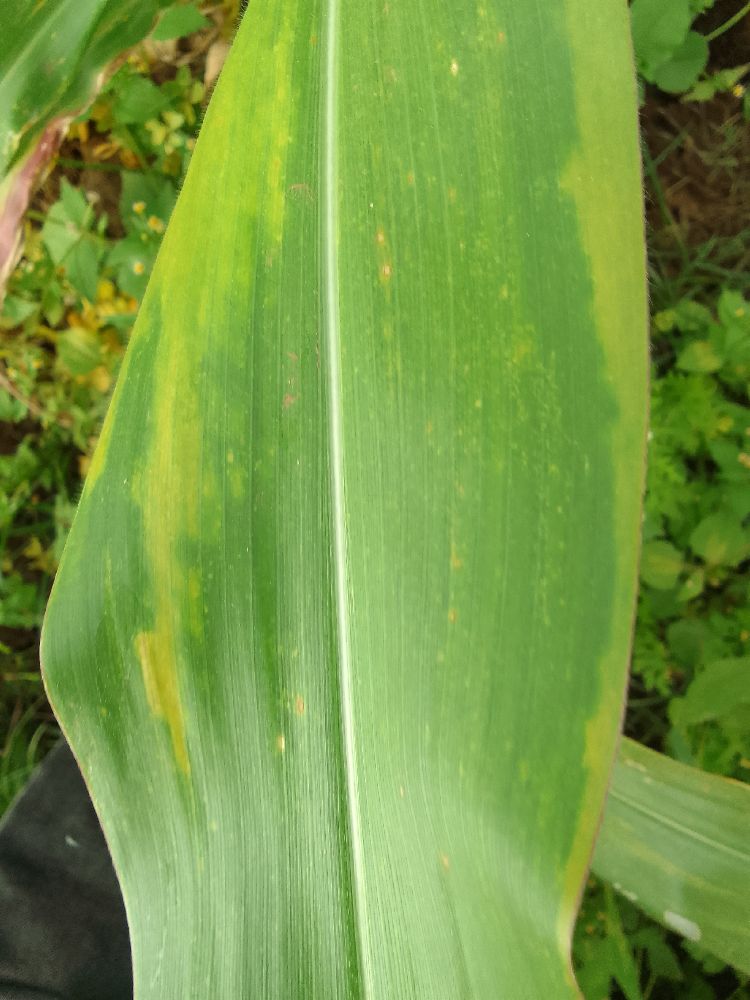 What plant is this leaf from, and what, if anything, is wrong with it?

maize, maize lethal necrosis
